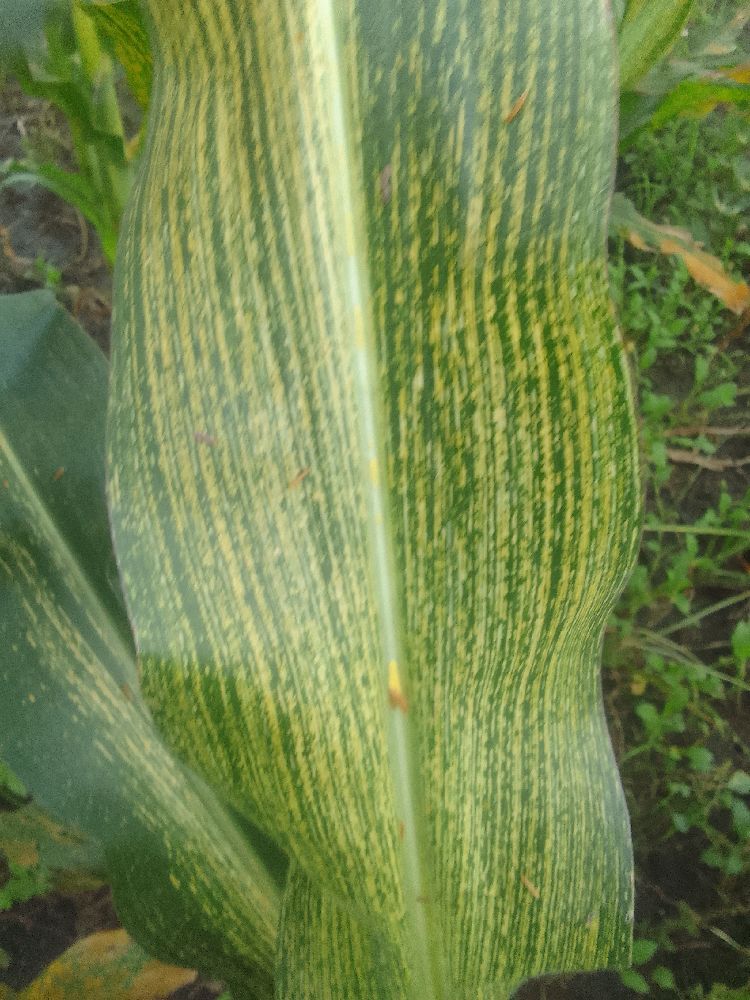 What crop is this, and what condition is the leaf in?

maize, maize streak virus
